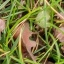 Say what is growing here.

grass
